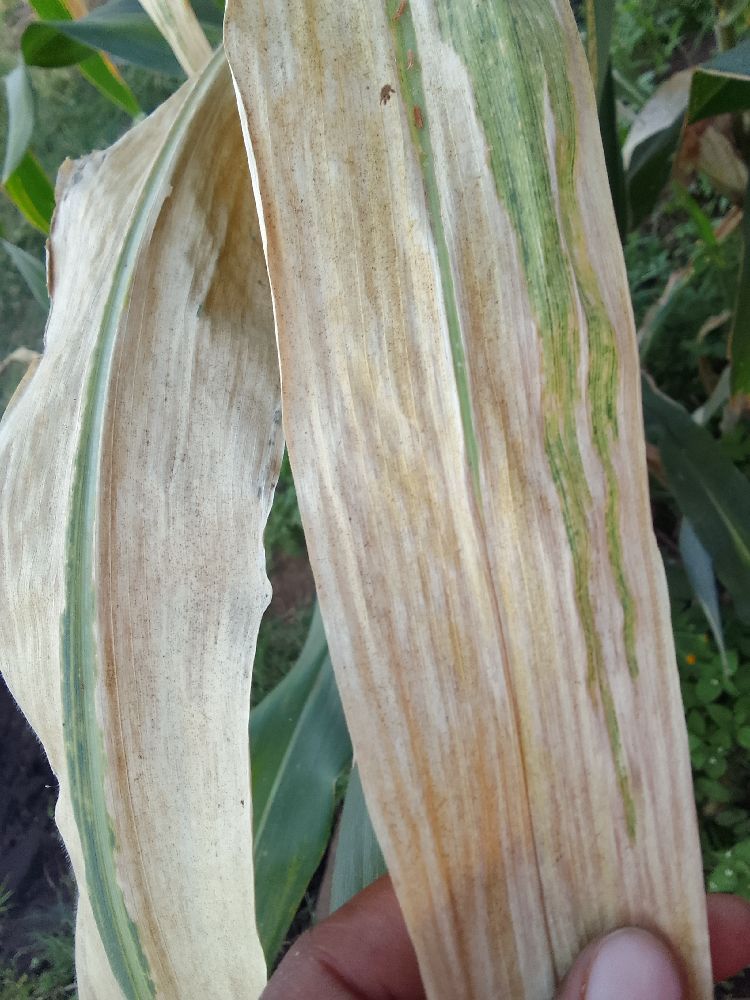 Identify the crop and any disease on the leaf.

maize, maize lethal necrosis
